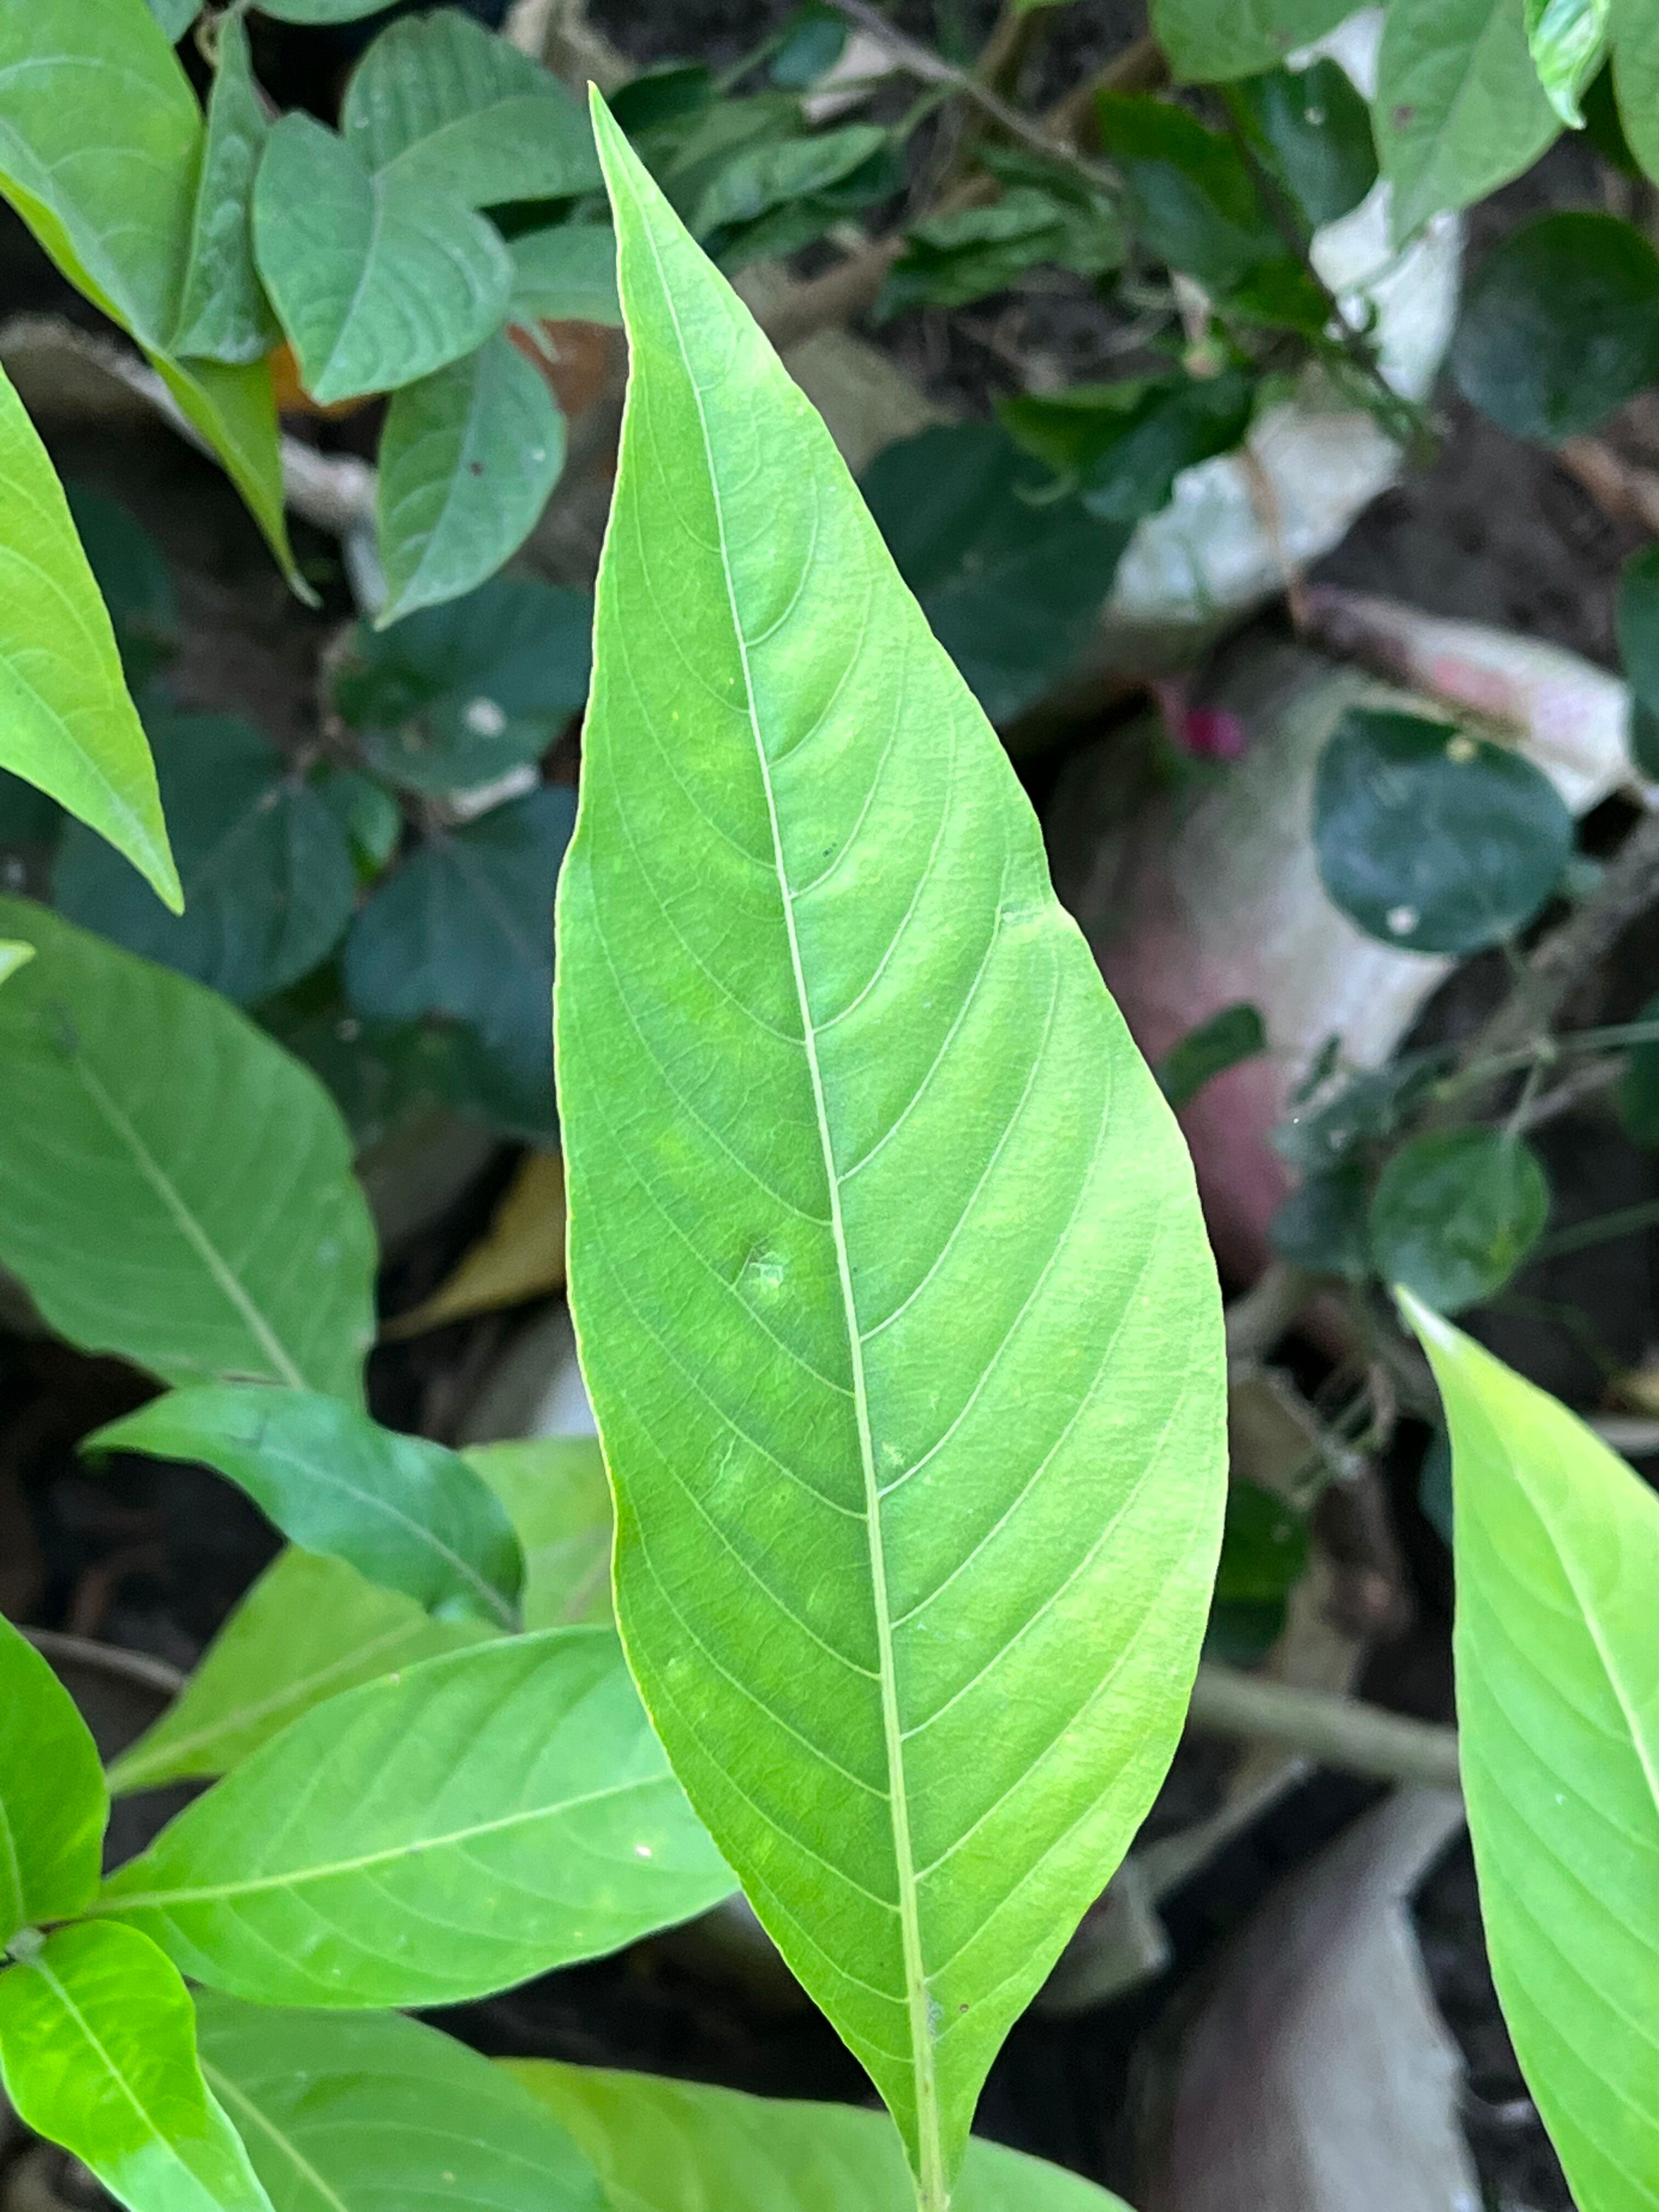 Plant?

vasaka
